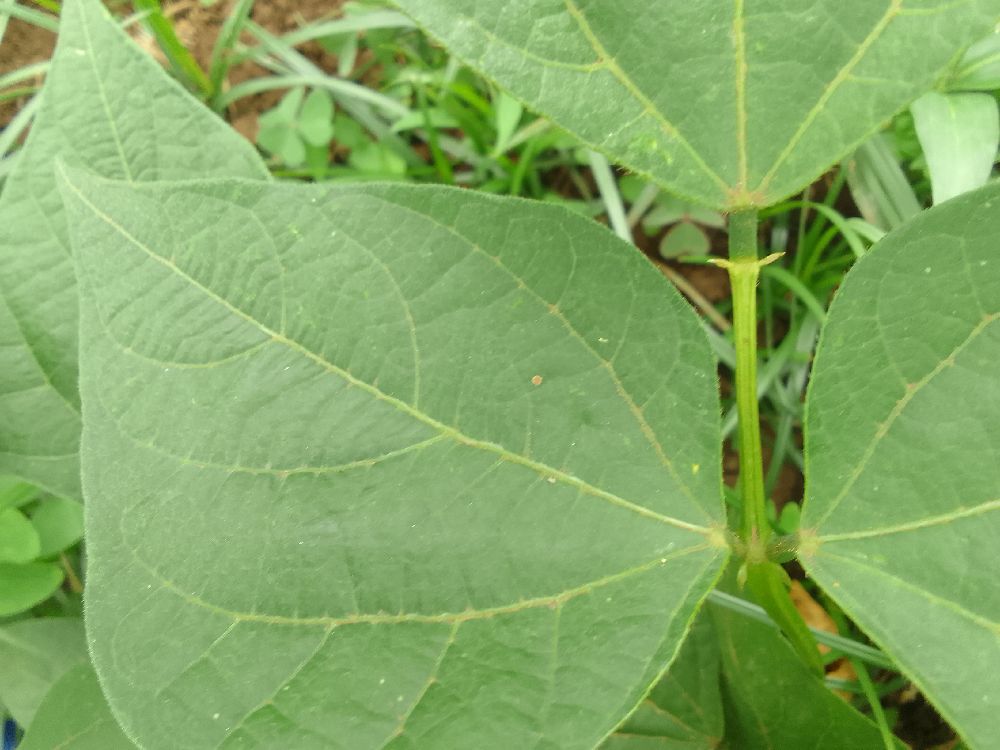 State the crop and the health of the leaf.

common bean, healthy
